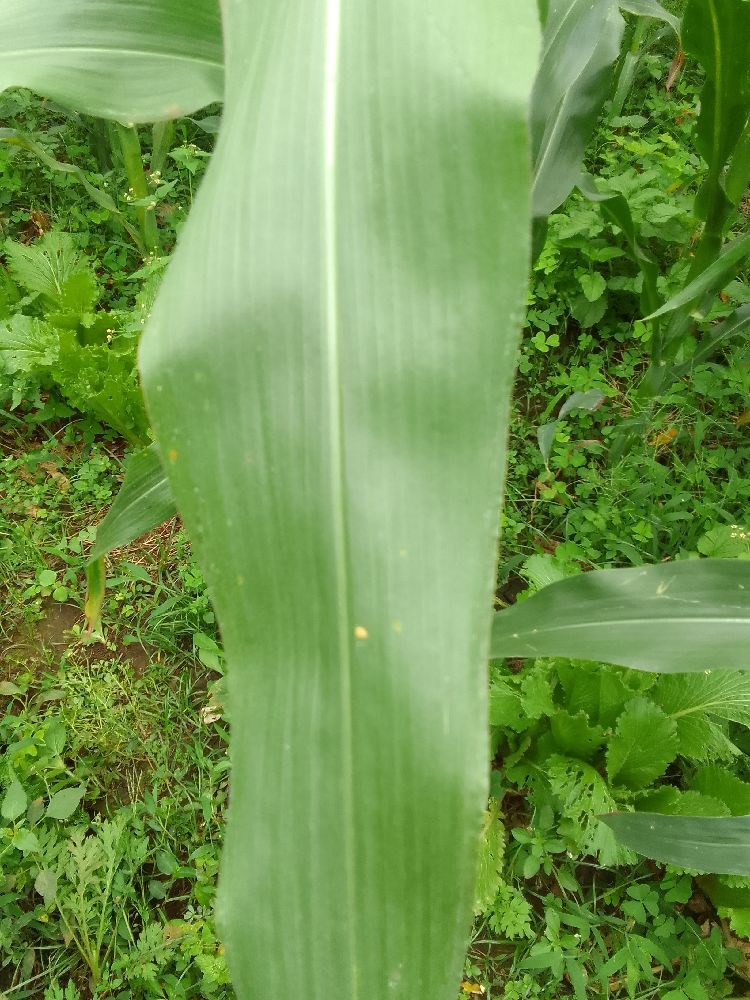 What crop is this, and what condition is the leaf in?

maize, healthy
